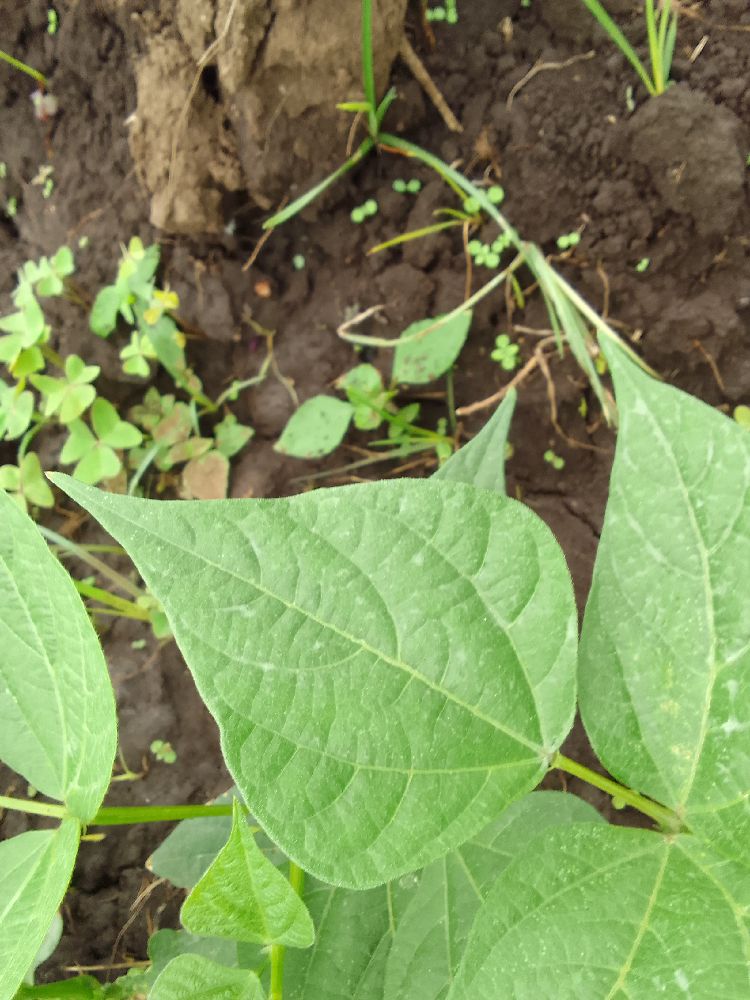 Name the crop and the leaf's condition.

common bean, healthy
